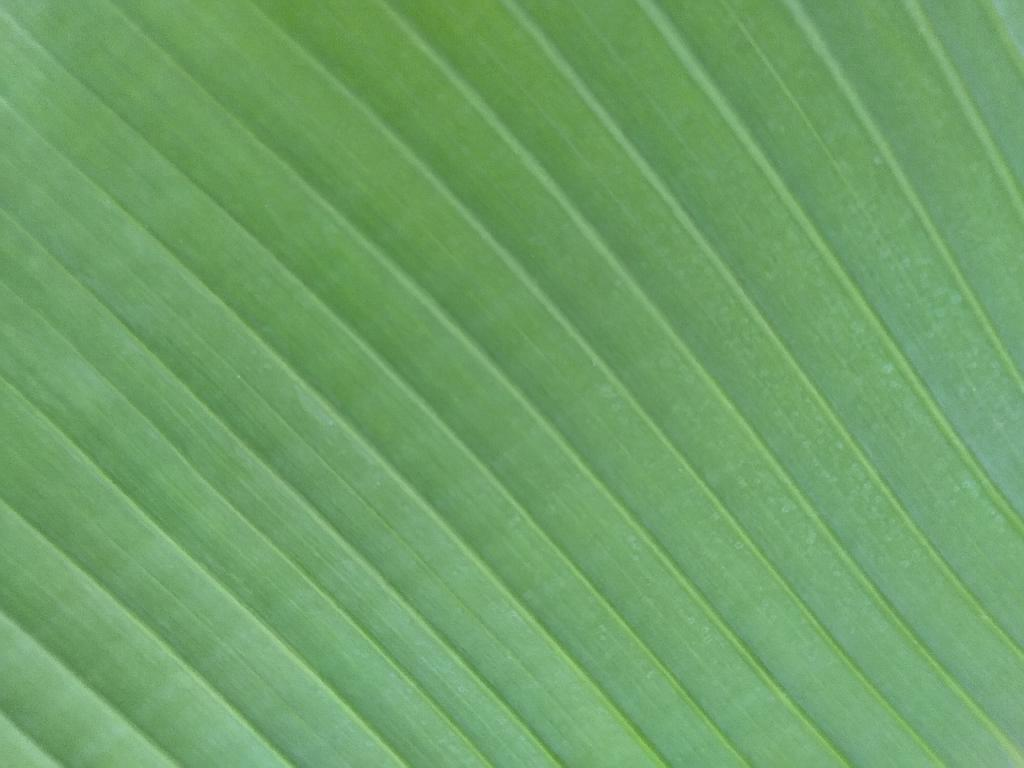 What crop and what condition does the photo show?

banana, healthy
